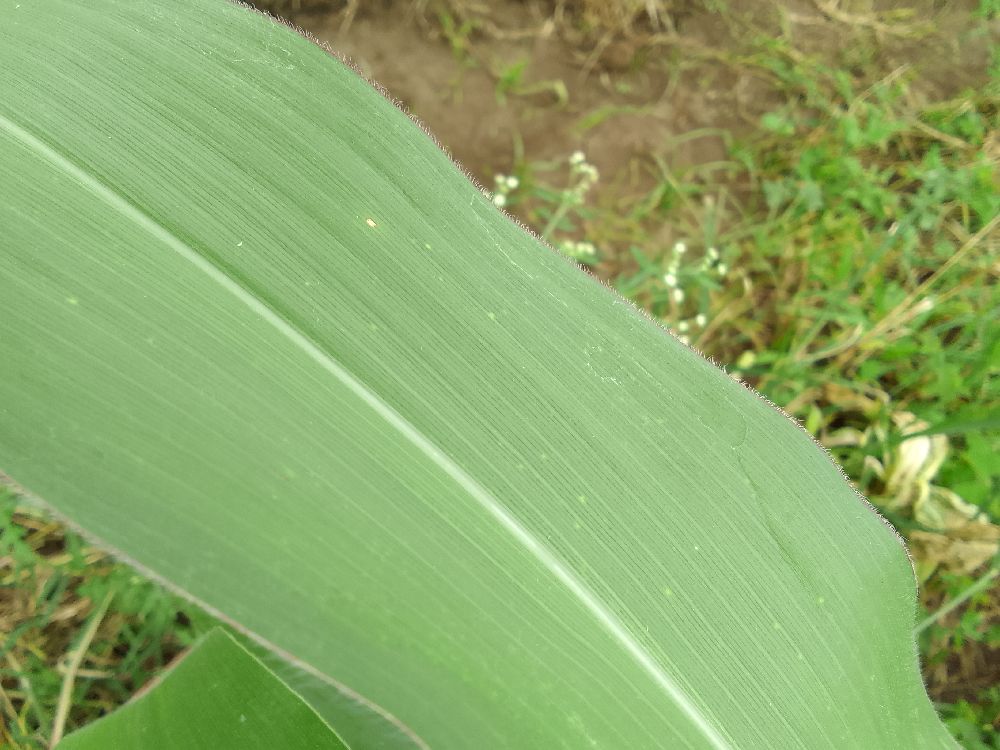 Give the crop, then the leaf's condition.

maize, healthy
